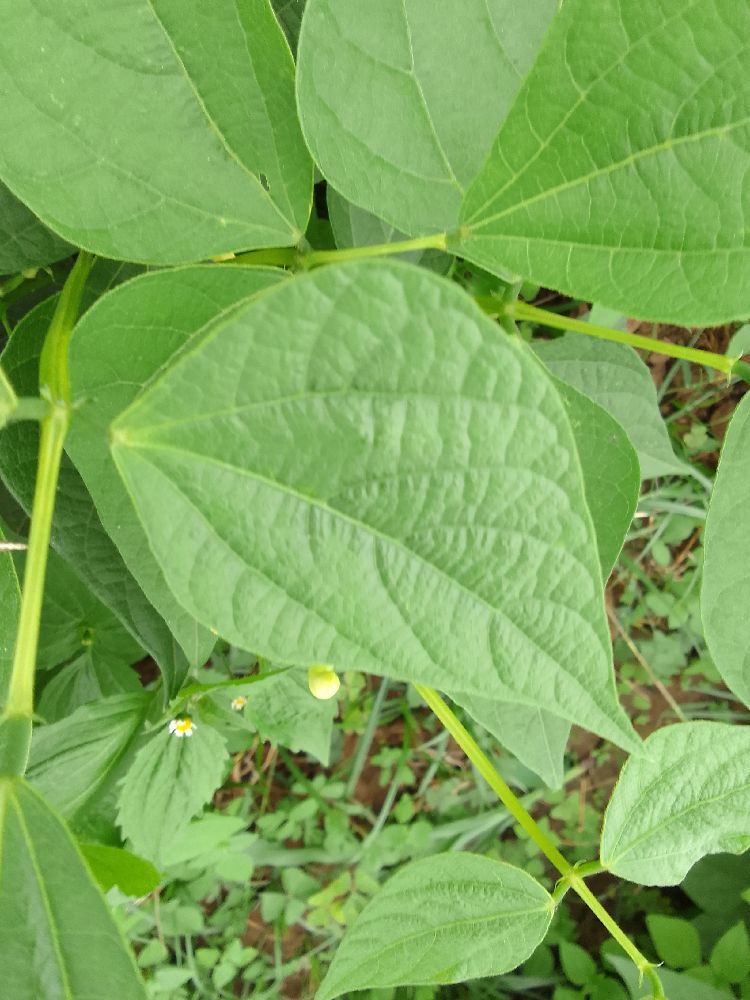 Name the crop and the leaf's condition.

common bean, healthy
